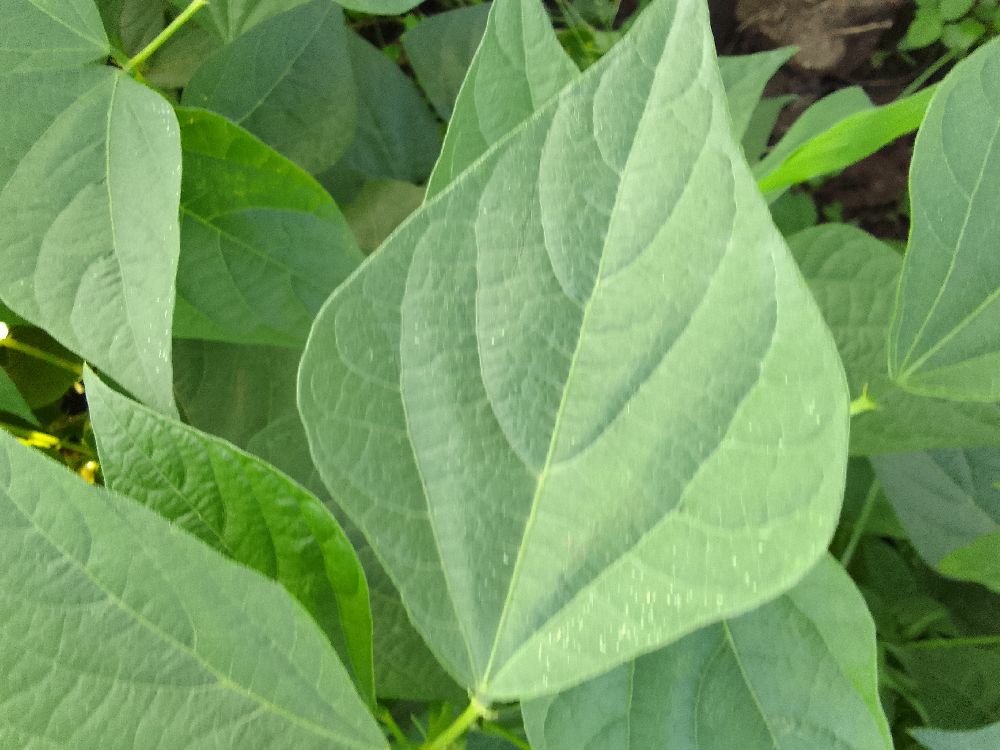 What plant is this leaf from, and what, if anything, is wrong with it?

common bean, healthy
